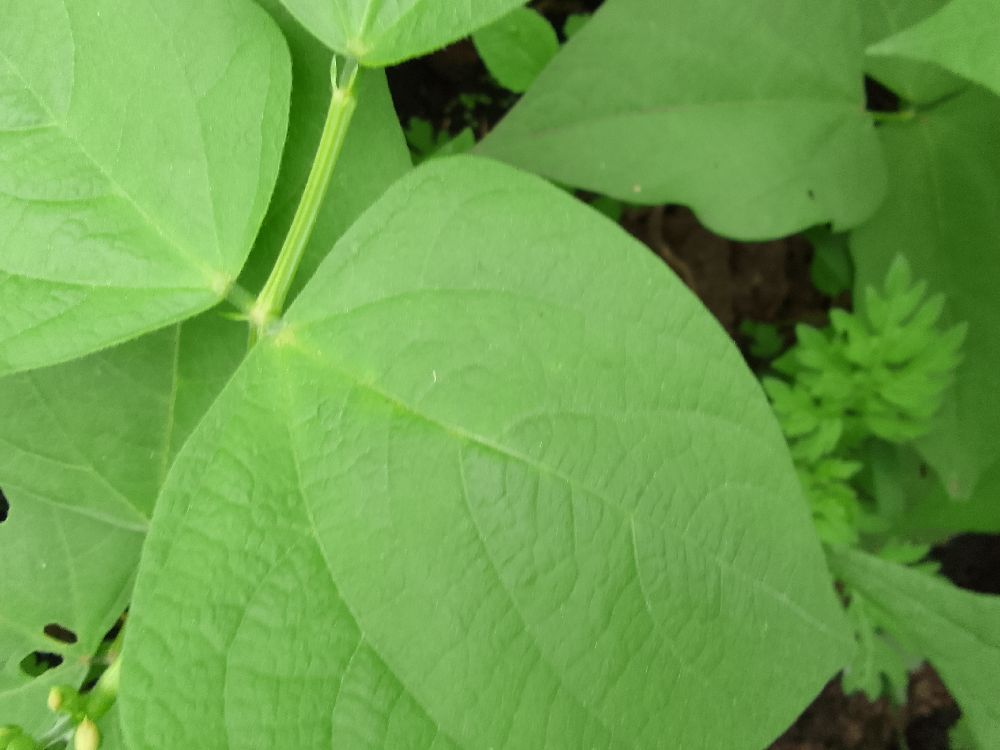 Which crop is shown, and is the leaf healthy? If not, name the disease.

common bean, healthy
